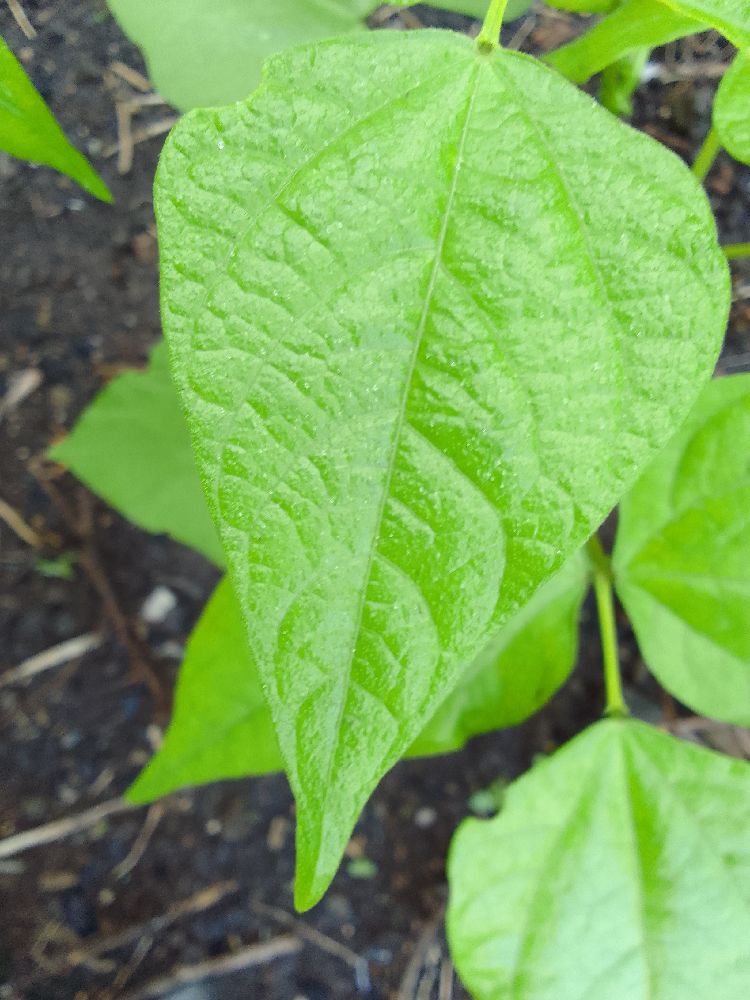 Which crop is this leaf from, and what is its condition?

common bean, healthy
